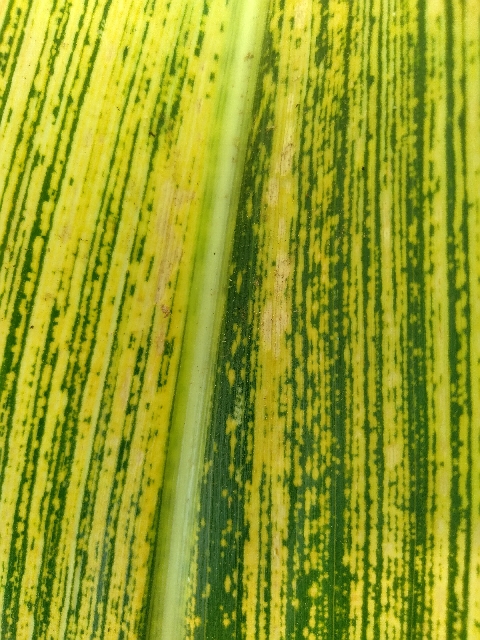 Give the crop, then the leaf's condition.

maize, maize streak virus
